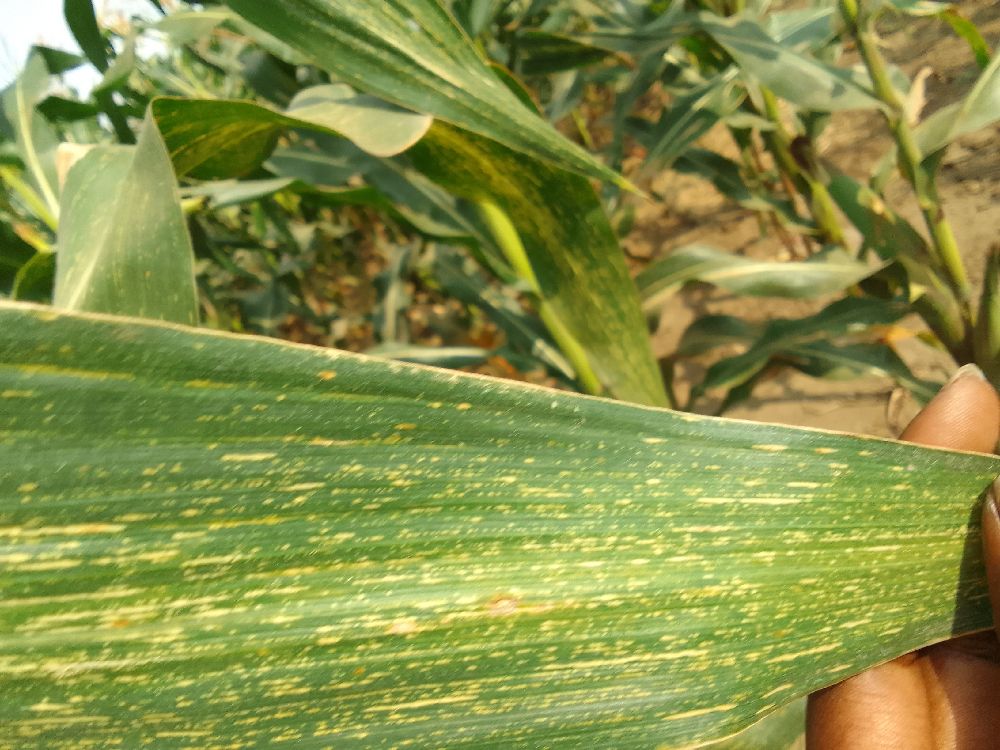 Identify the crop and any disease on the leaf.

maize, maize streak virus
